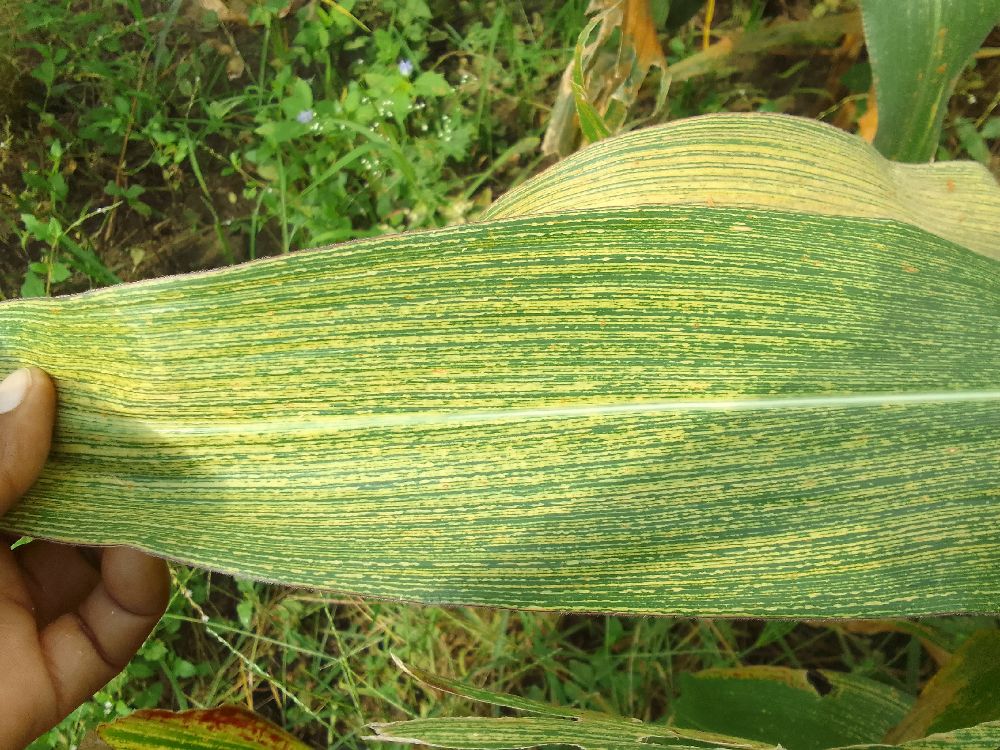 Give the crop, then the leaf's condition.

maize, maize streak virus
